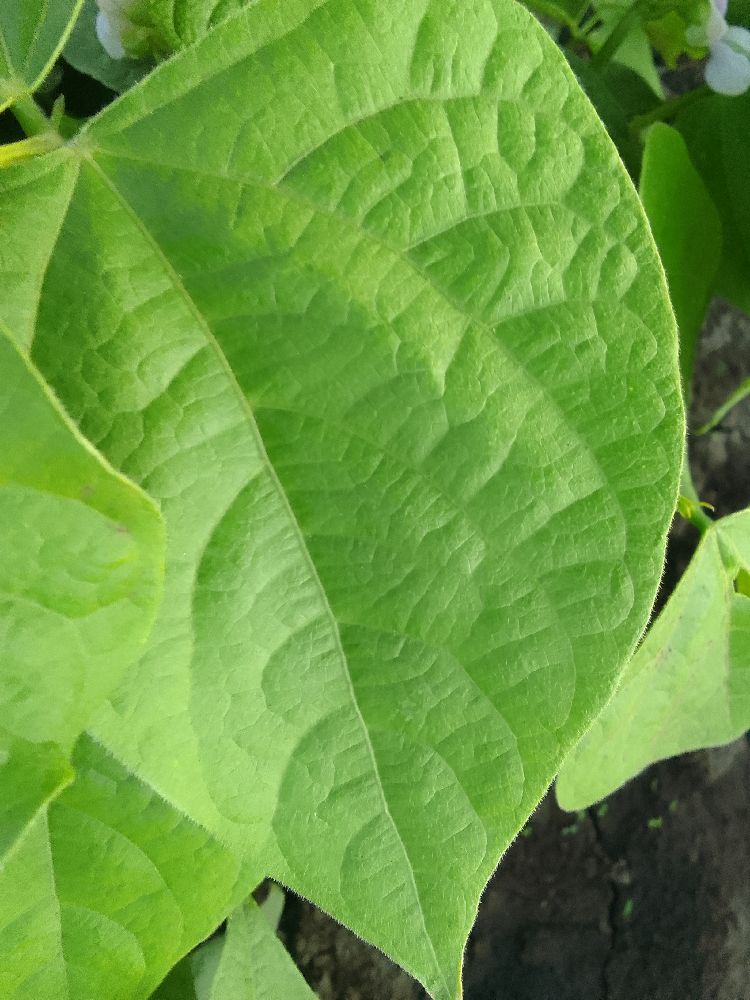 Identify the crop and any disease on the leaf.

common bean, healthy
